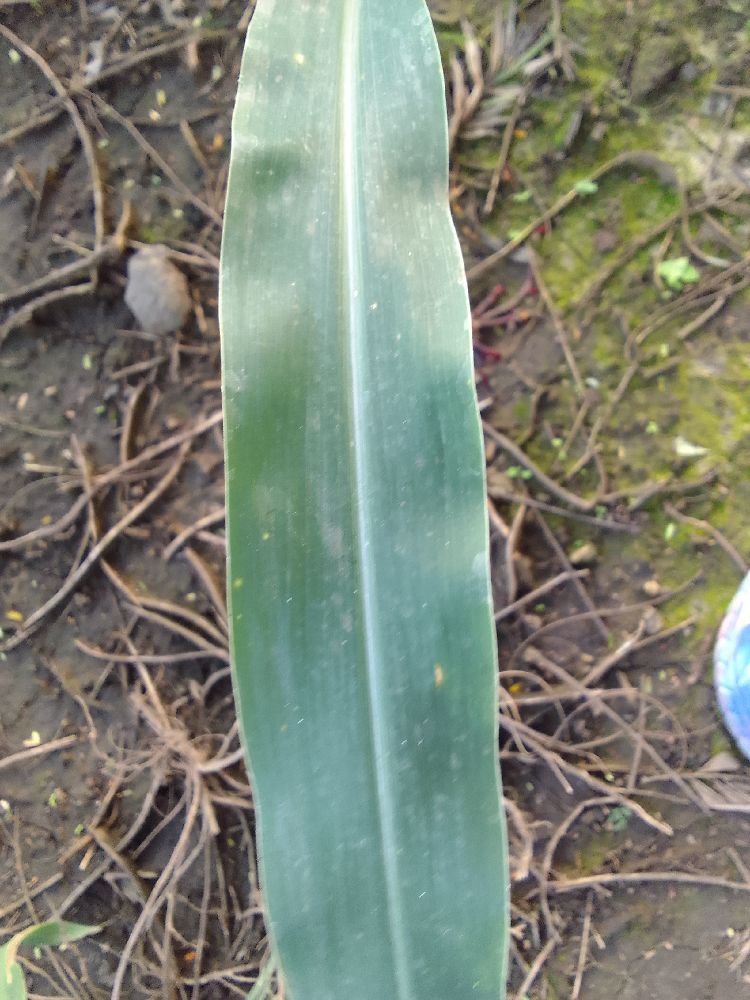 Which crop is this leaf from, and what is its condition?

maize, healthy
